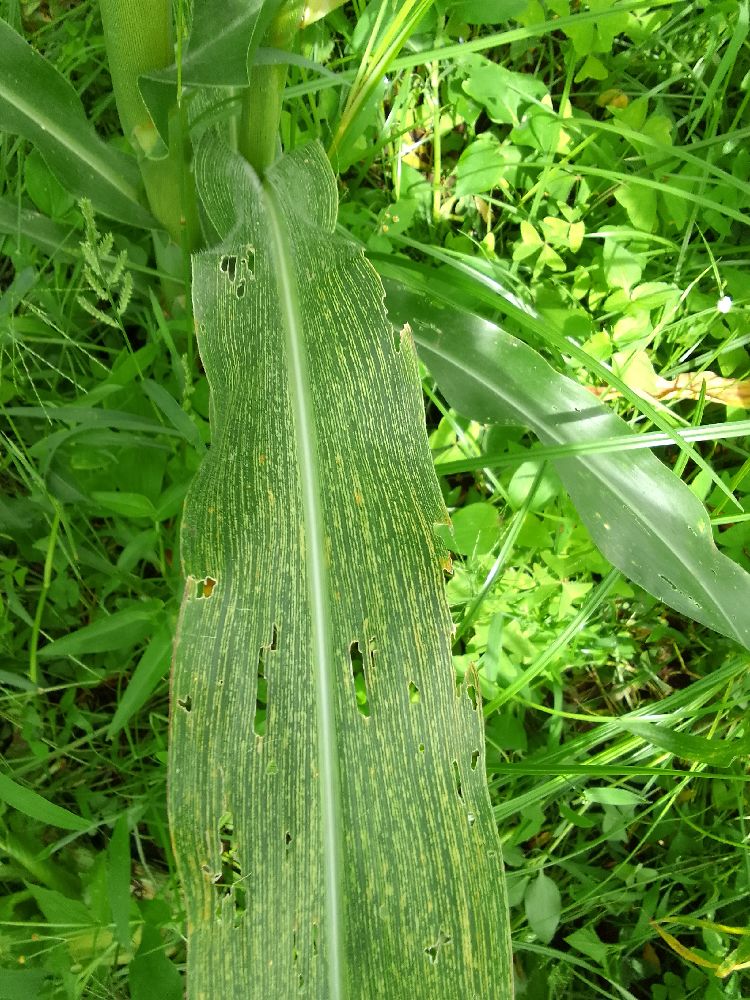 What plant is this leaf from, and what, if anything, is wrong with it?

maize, maize streak virus
